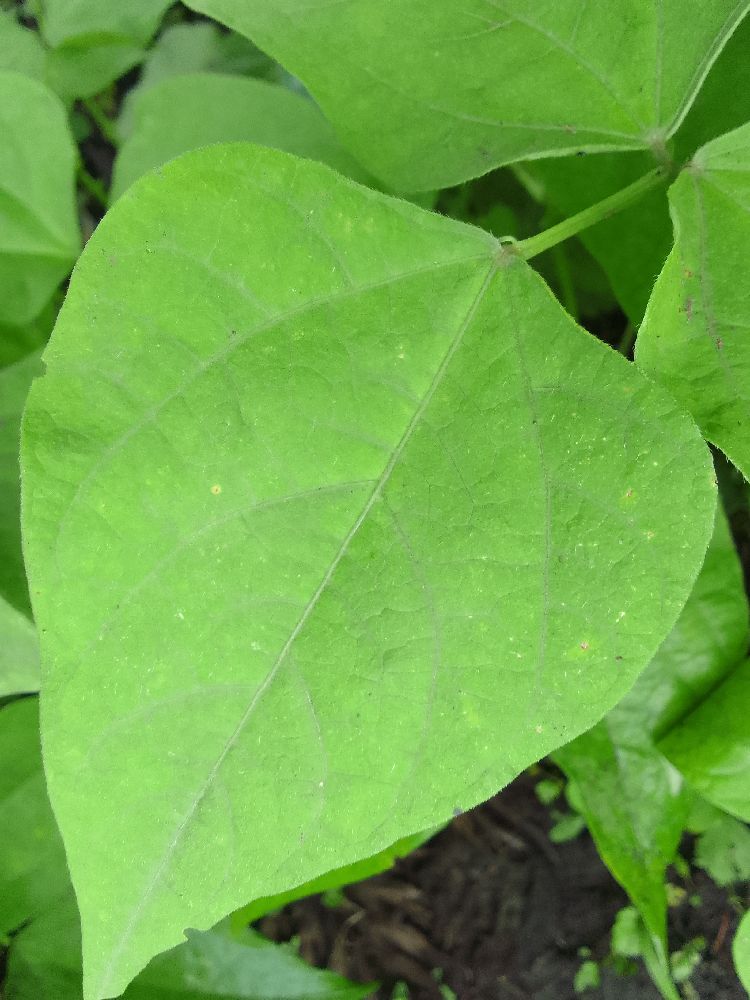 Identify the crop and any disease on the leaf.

common bean, healthy
